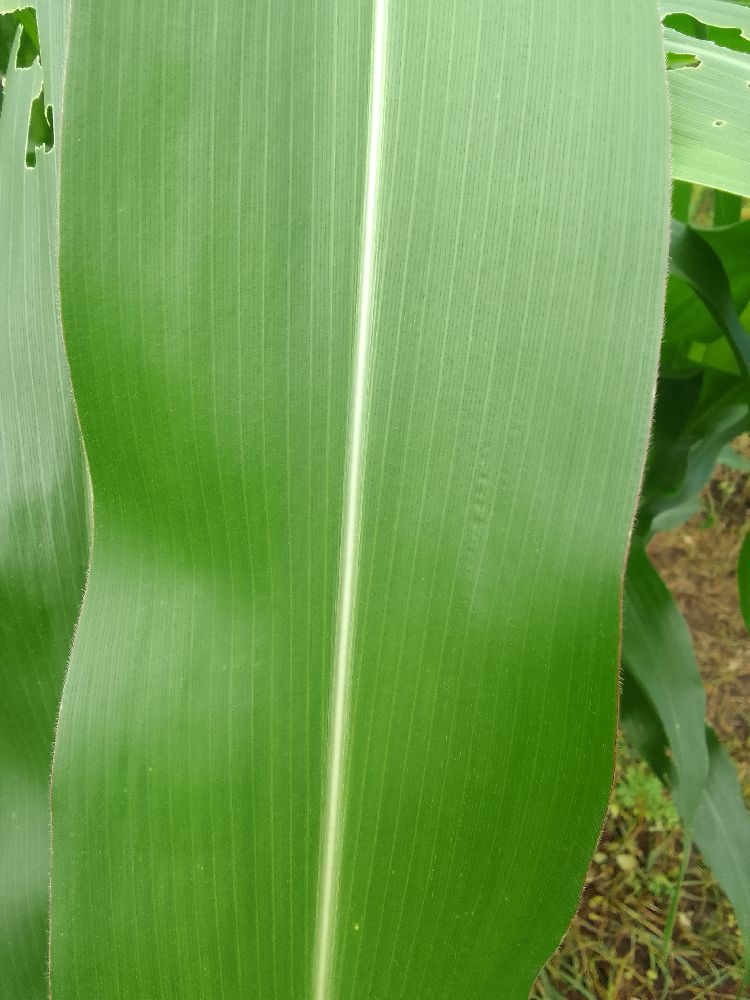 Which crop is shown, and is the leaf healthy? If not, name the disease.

maize, healthy
